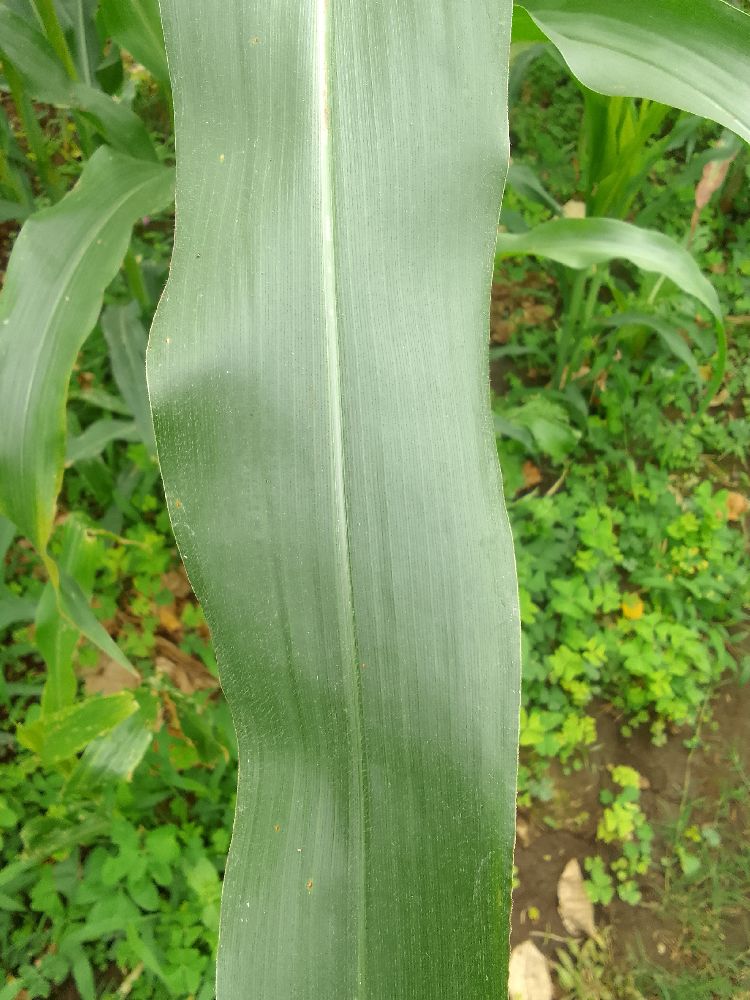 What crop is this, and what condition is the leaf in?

maize, healthy
